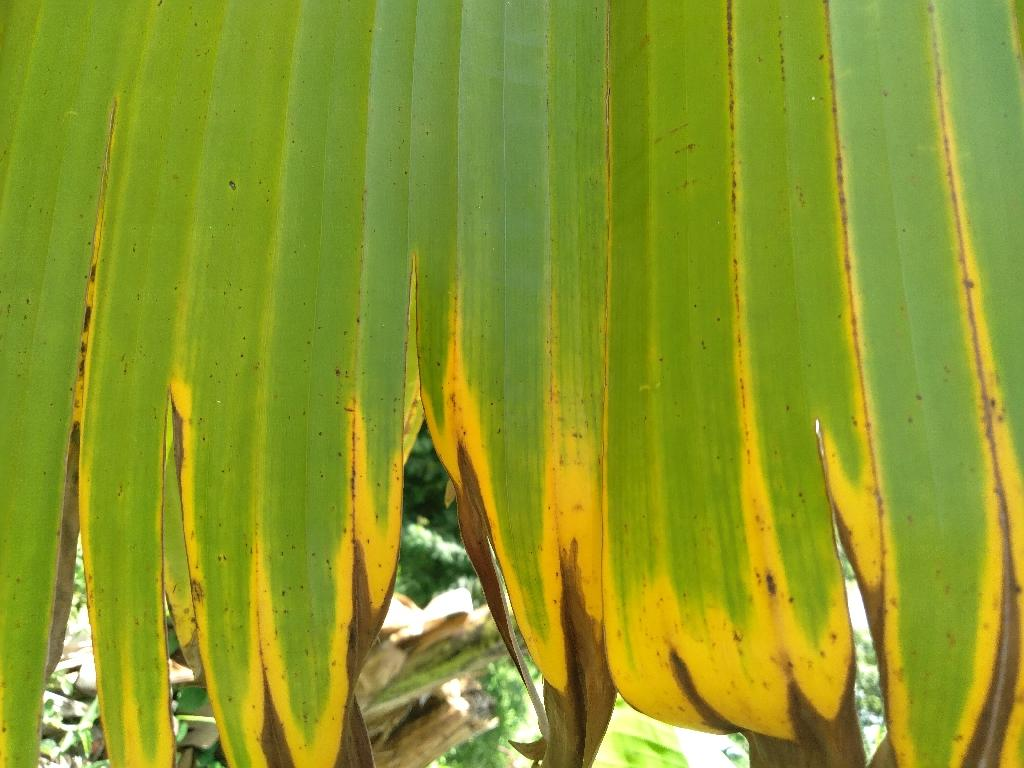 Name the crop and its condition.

banana, fusarium wilt race 1
